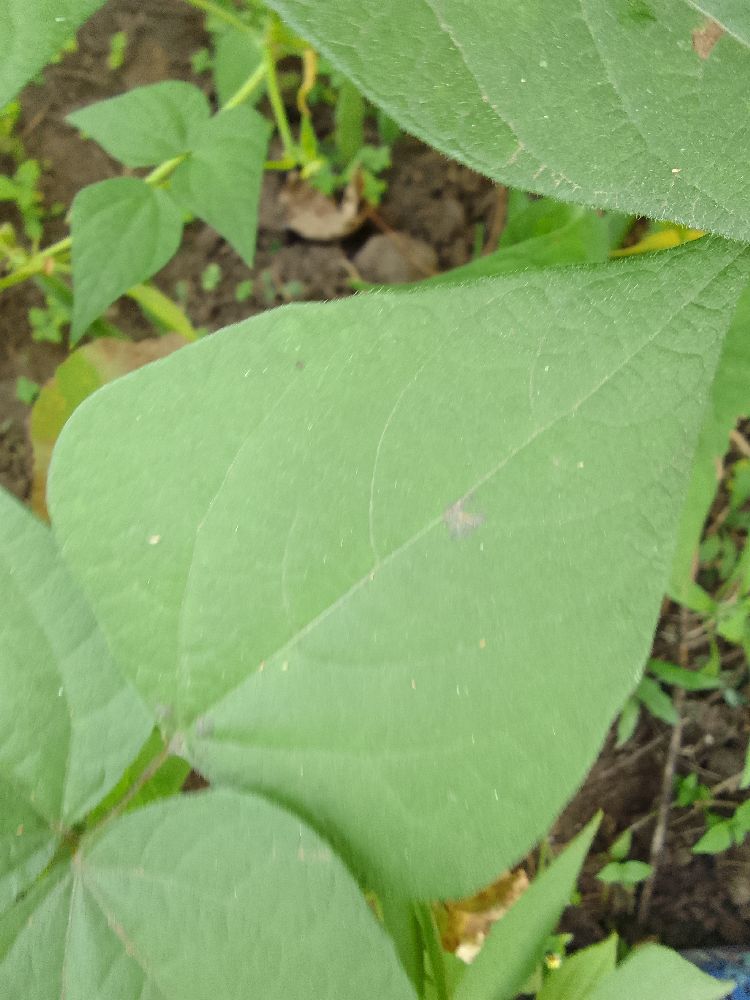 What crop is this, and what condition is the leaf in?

common bean, healthy
